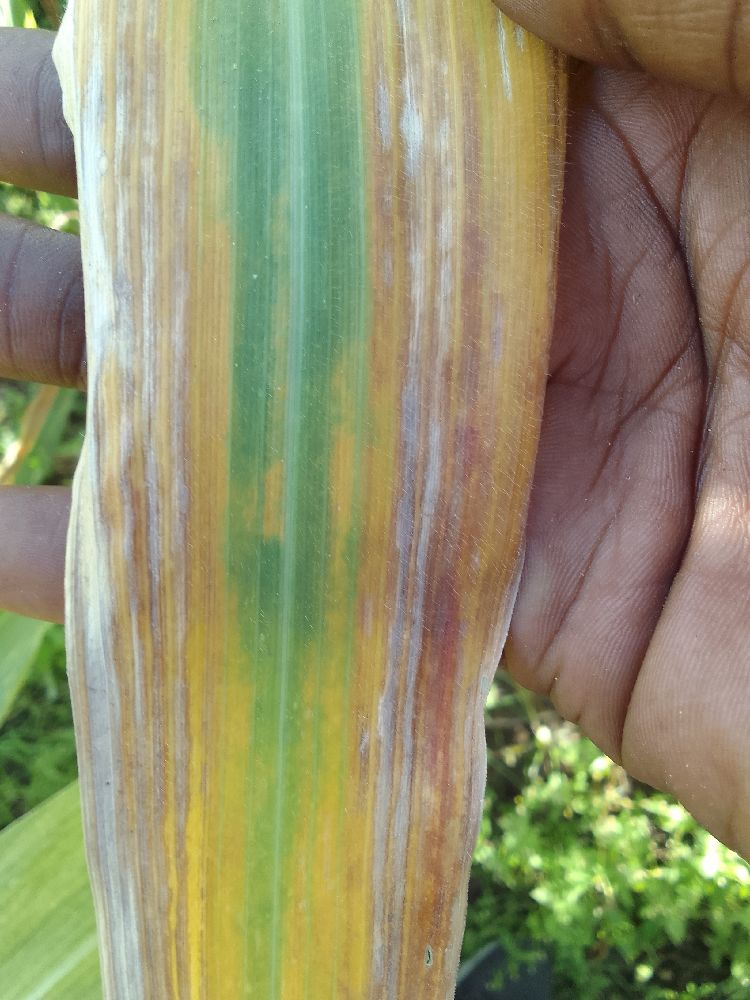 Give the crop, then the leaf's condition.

maize, maize lethal necrosis
